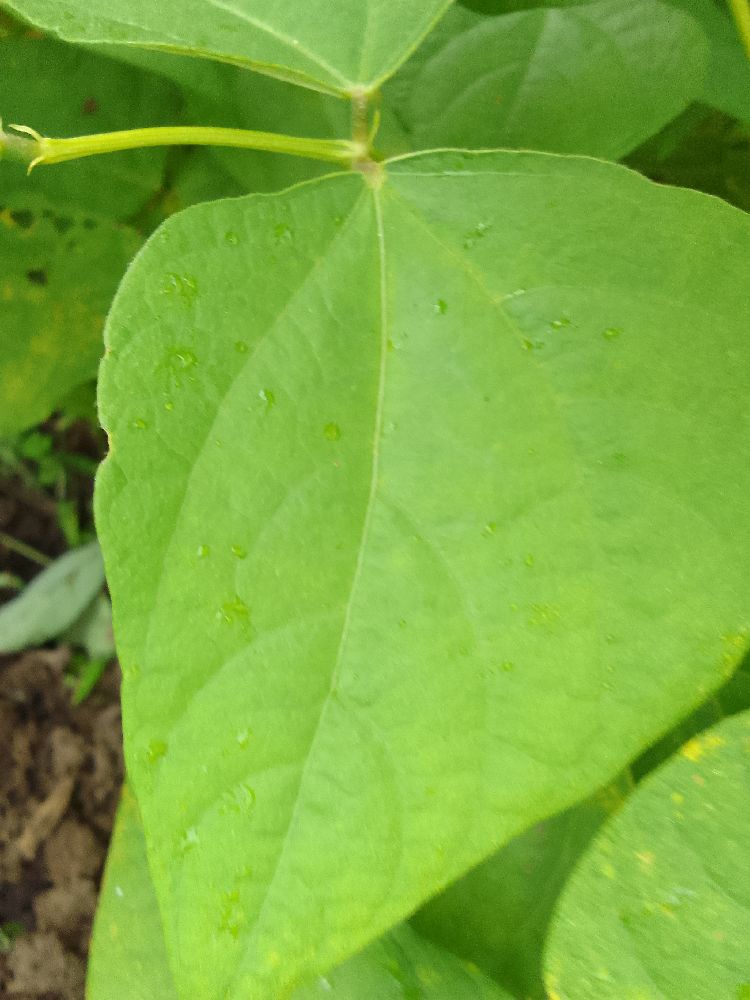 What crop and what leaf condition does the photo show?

common bean, healthy
